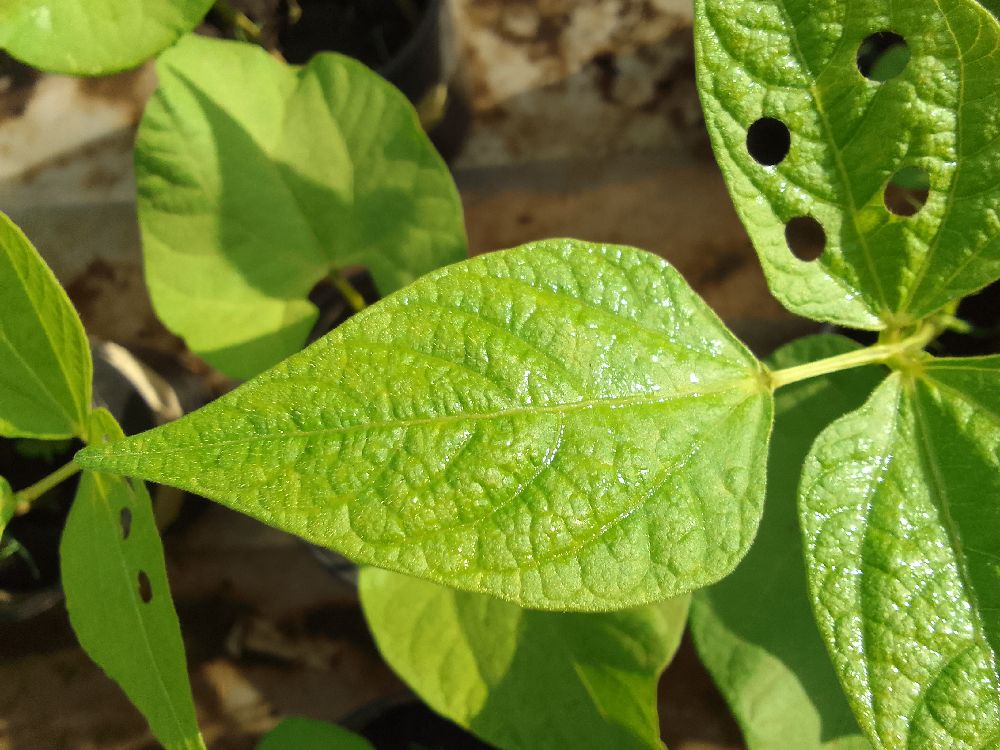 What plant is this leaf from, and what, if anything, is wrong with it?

common bean, healthy
